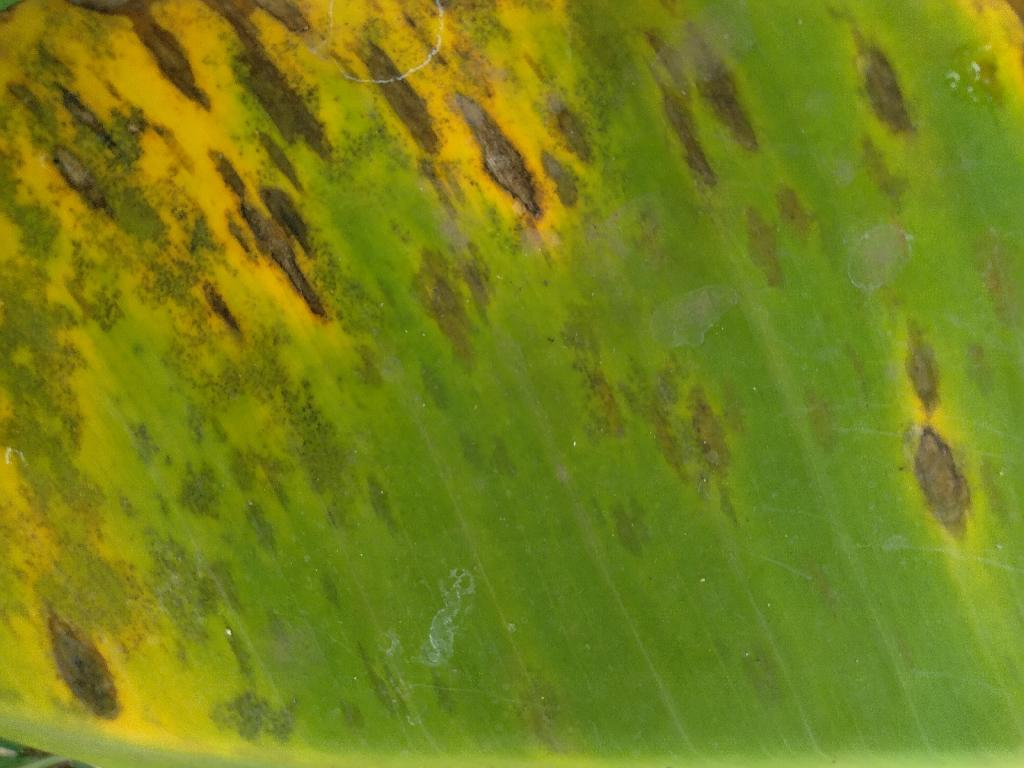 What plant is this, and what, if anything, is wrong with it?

banana, black sigatoka
